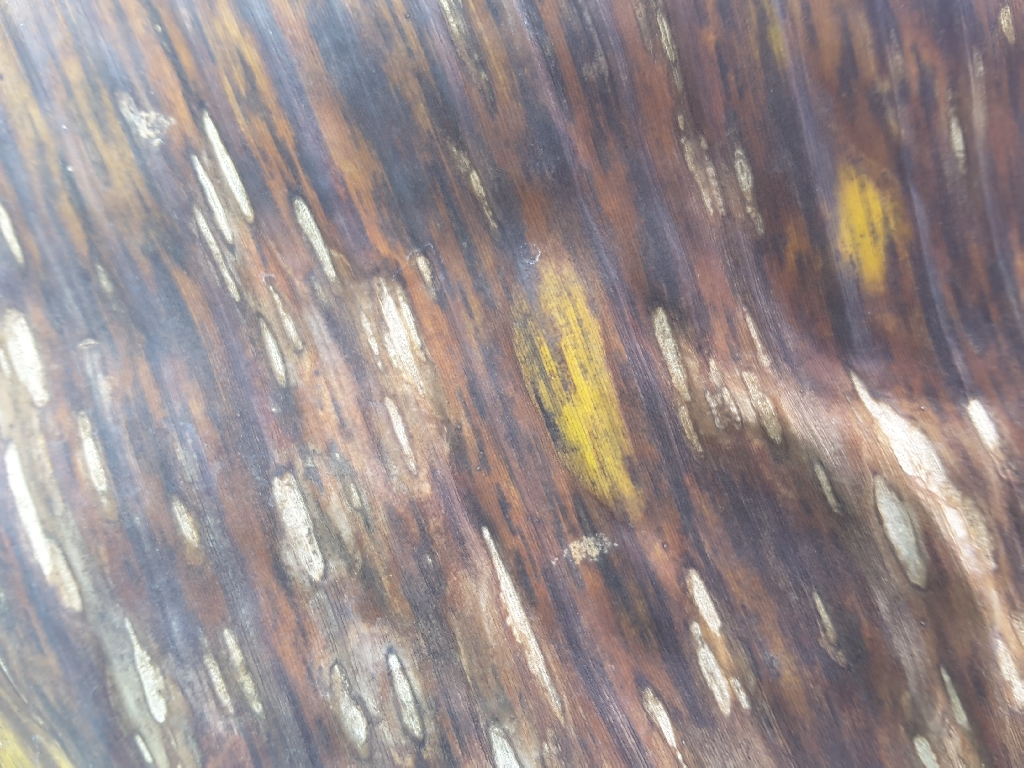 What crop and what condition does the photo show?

banana, black sigatoka
